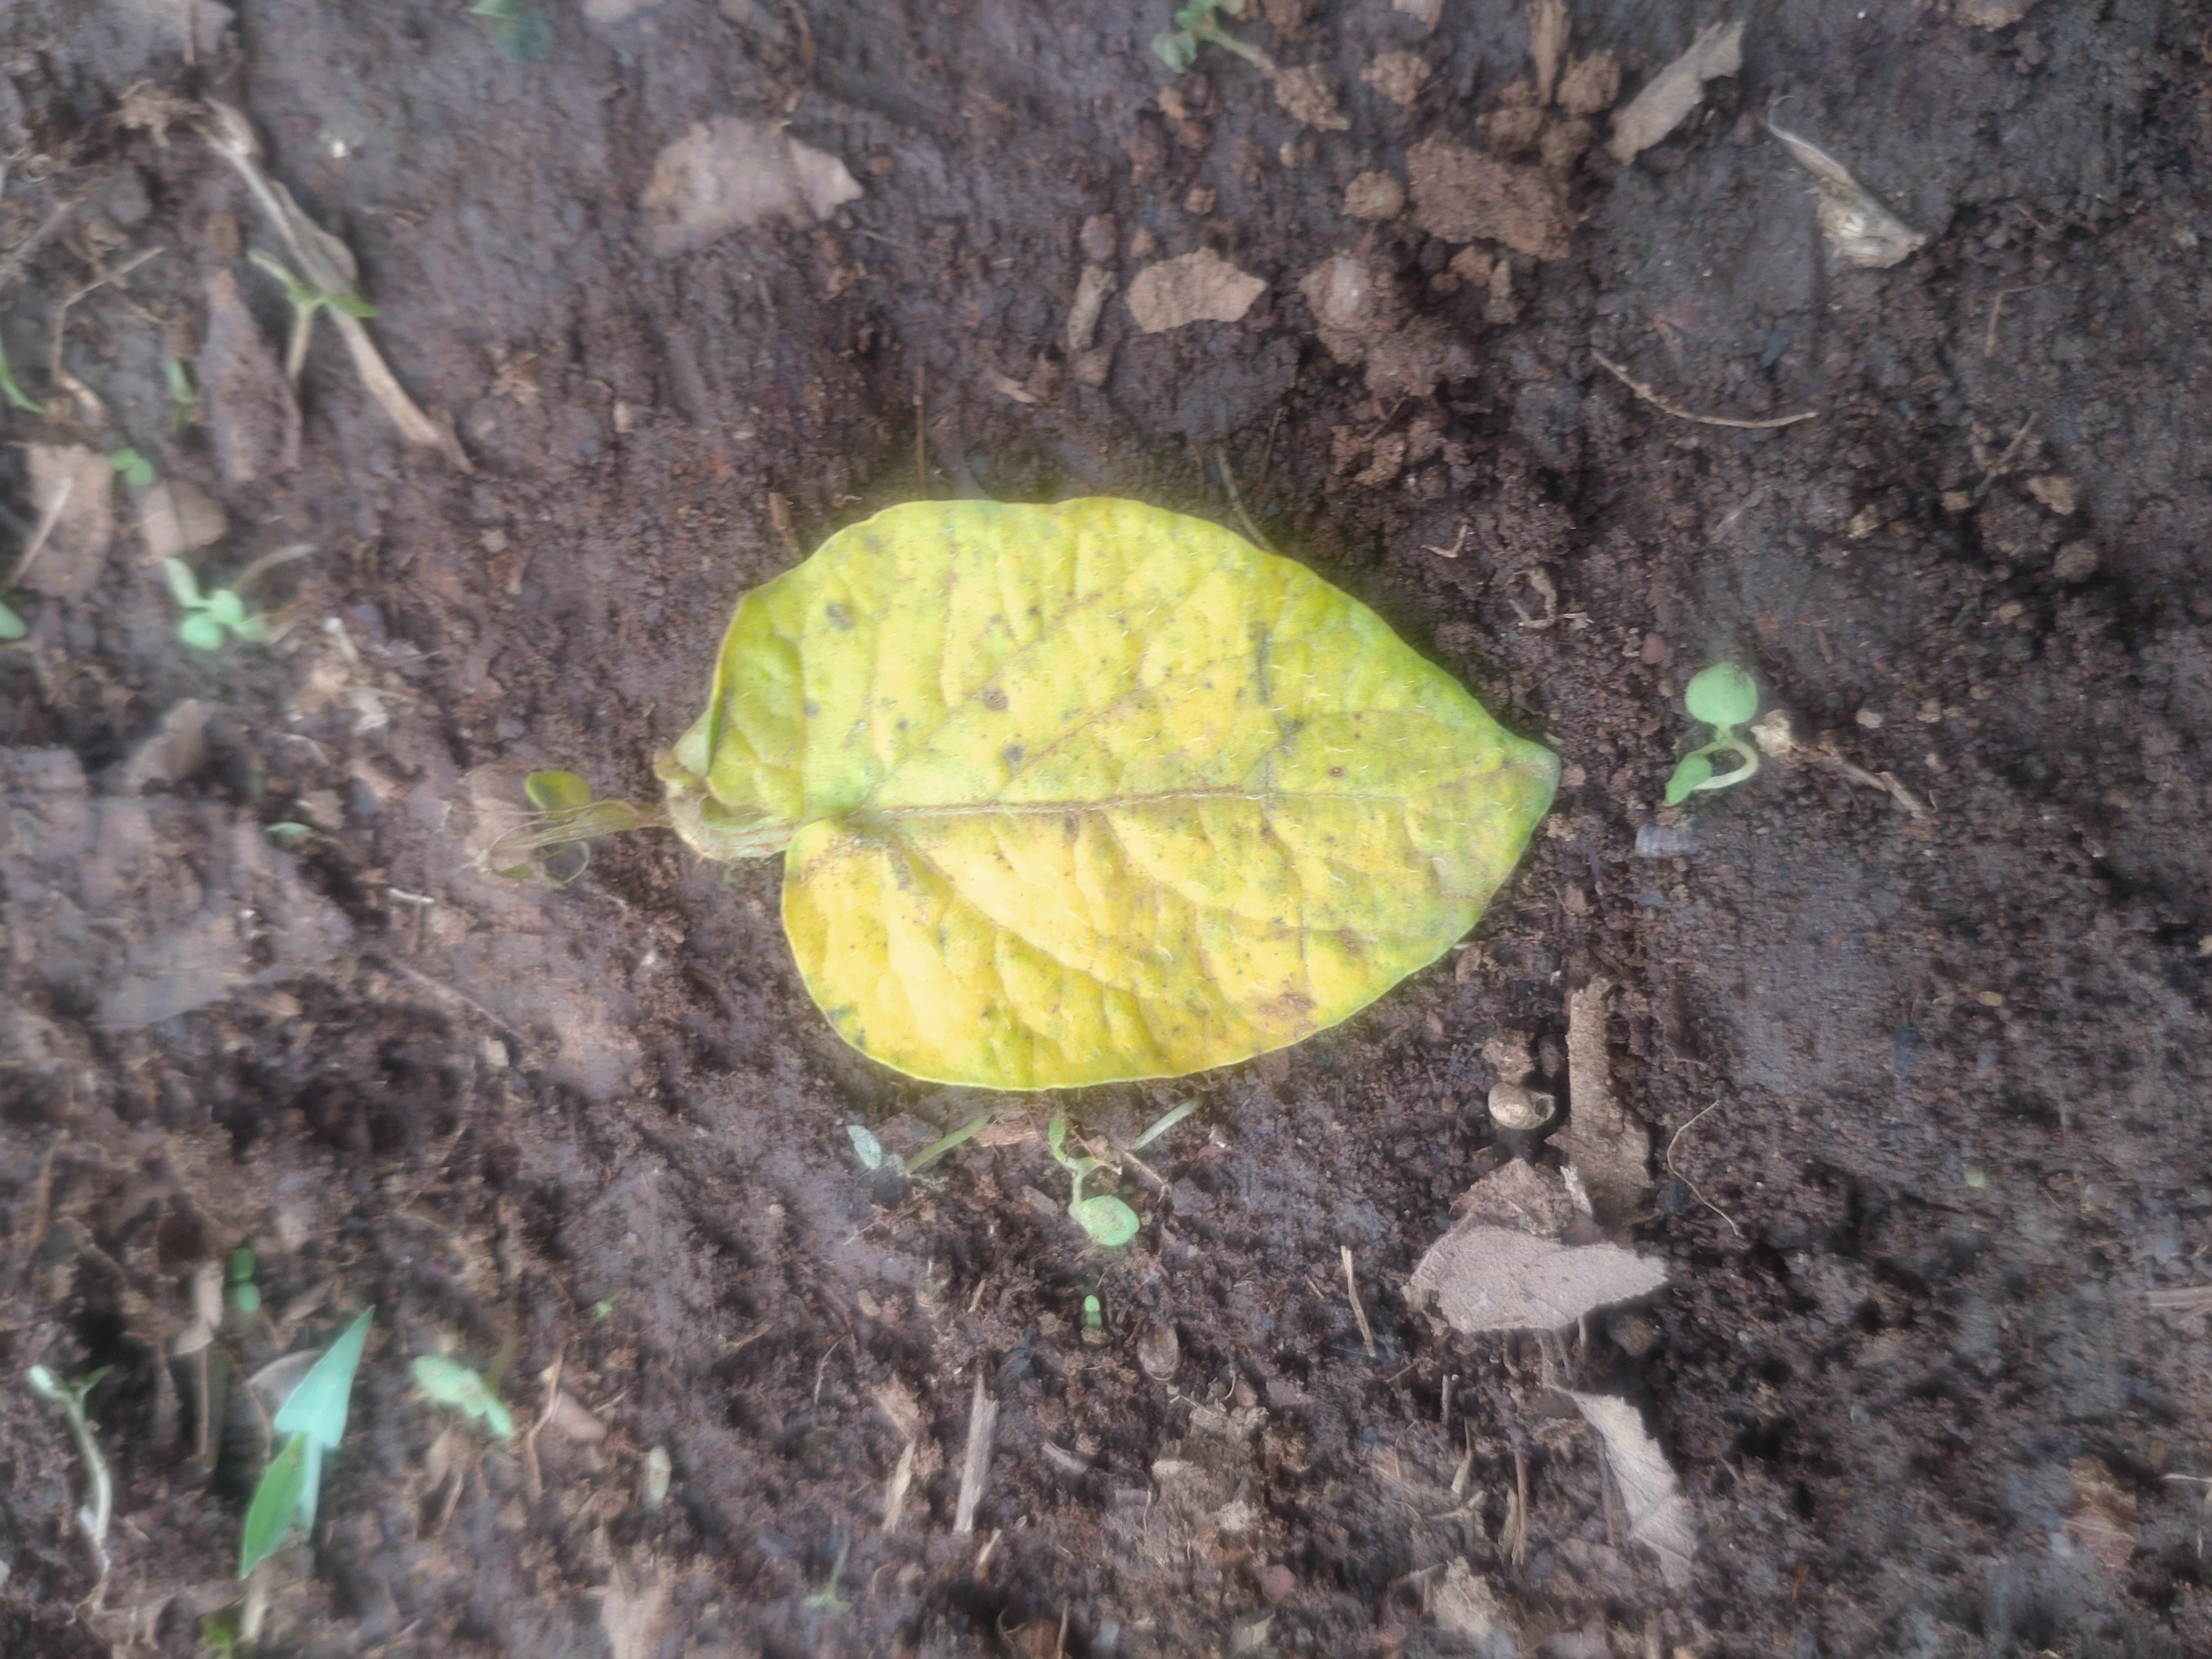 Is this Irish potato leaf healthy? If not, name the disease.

late blight
